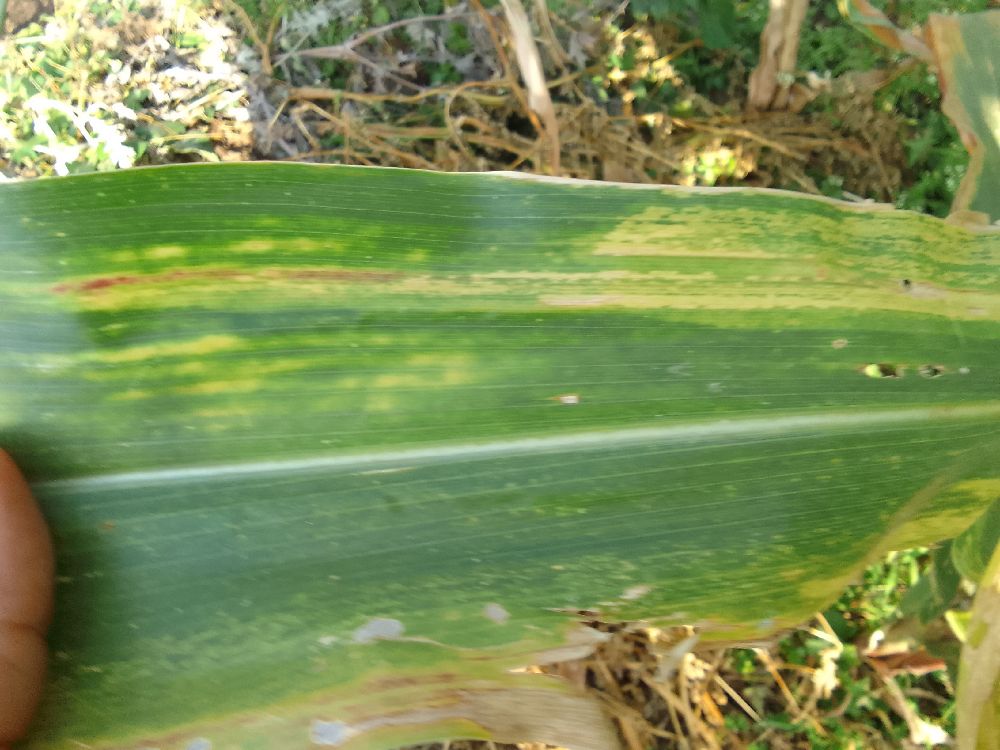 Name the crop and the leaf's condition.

maize, maize lethal necrosis
